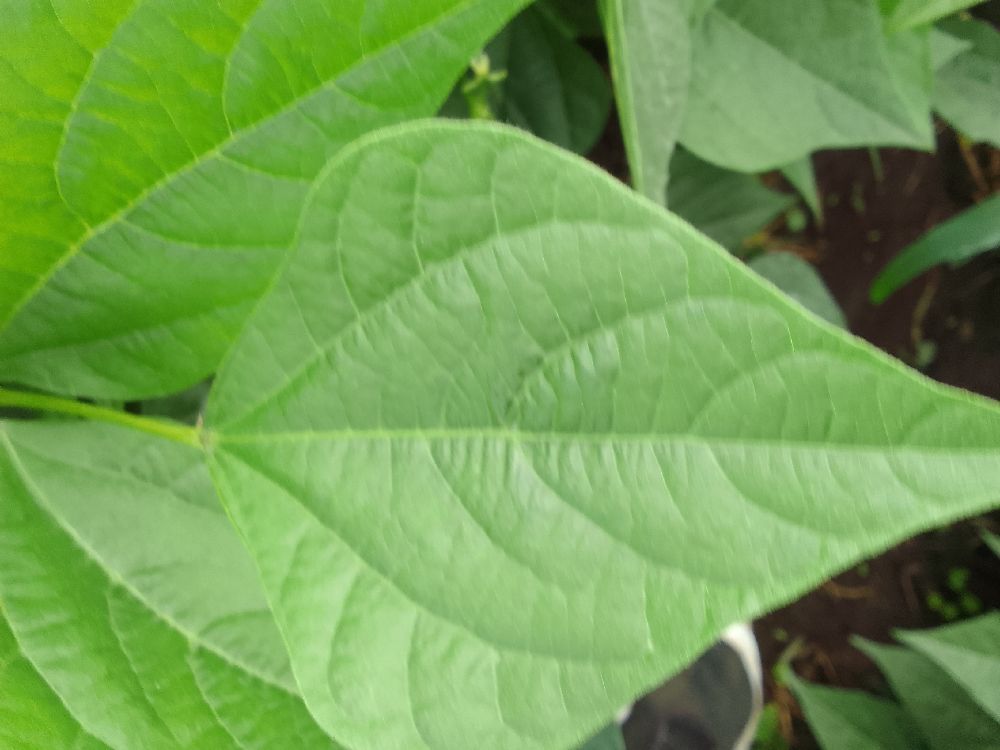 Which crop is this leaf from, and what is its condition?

common bean, healthy
